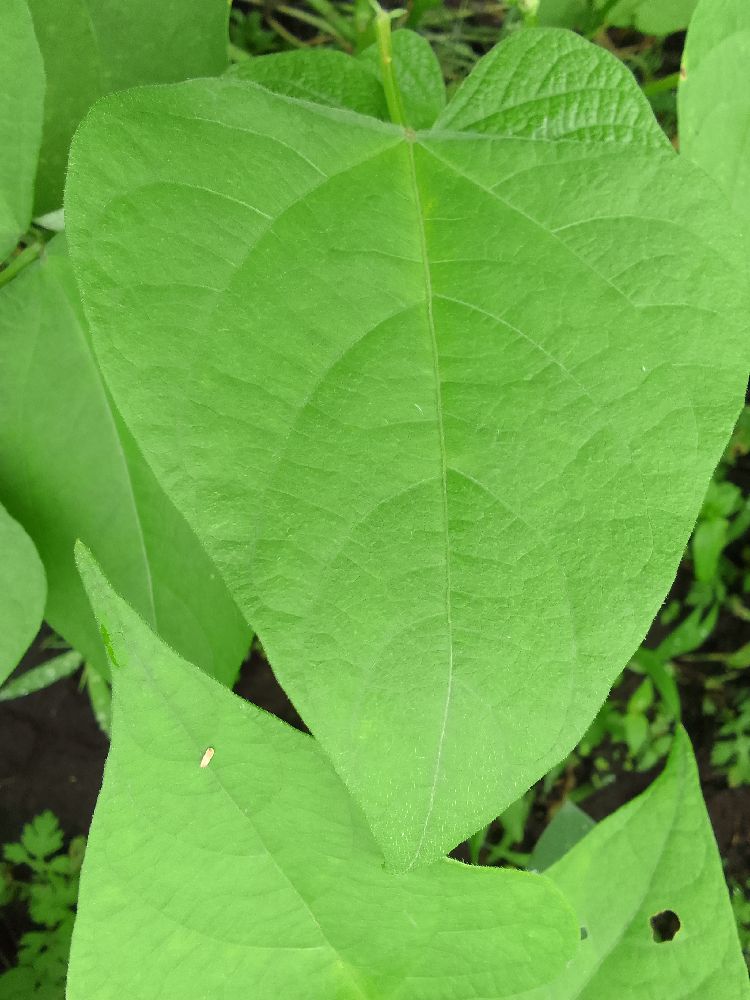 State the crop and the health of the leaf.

common bean, healthy
